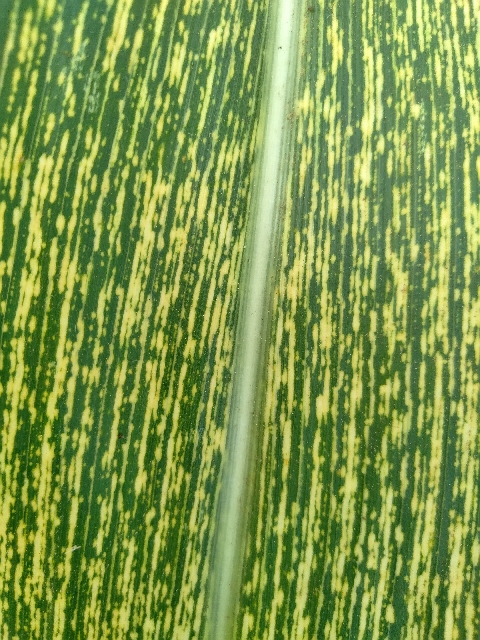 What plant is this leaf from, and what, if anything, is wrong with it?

maize, maize streak virus
